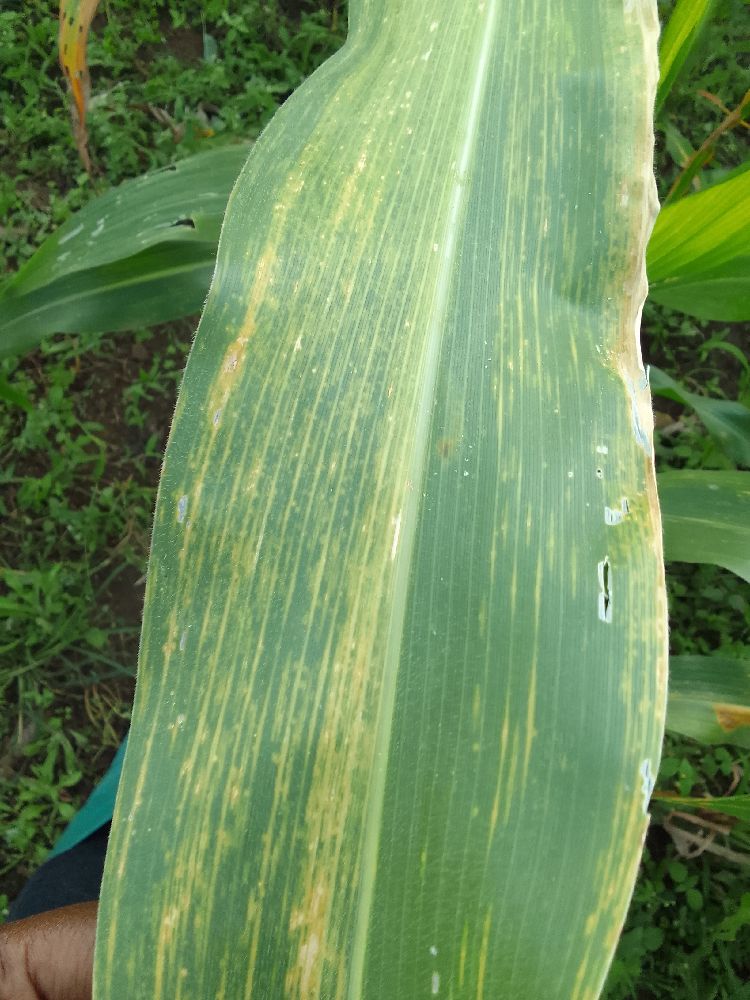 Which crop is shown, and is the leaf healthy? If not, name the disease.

maize, maize lethal necrosis
